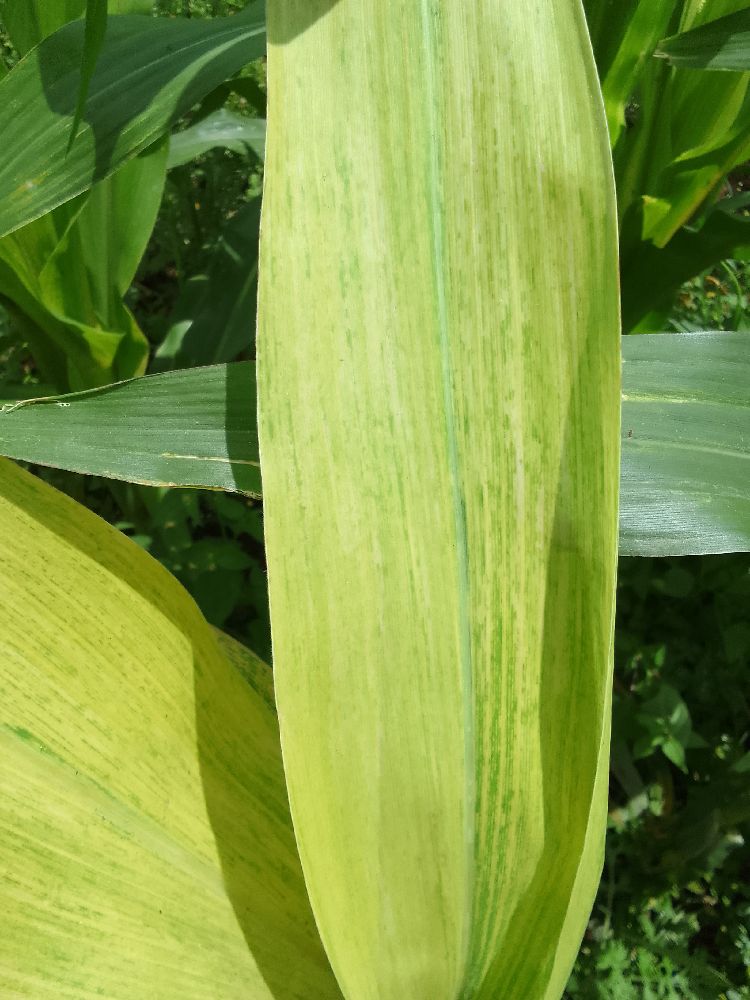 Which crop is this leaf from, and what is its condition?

maize, maize lethal necrosis
